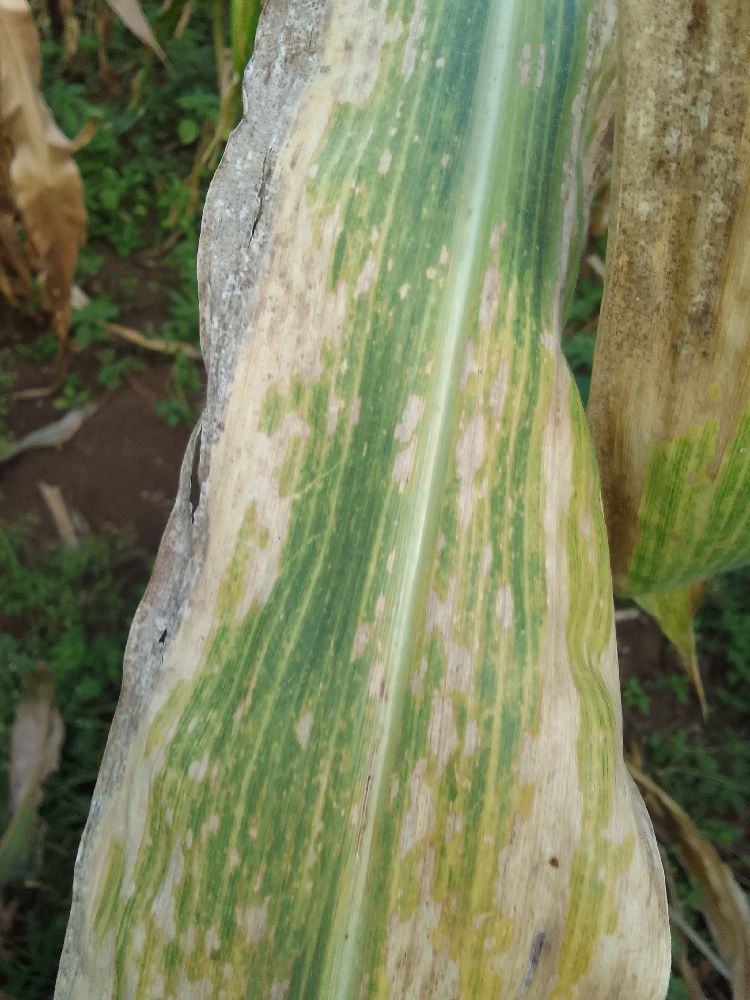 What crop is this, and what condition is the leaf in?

maize, maize lethal necrosis
